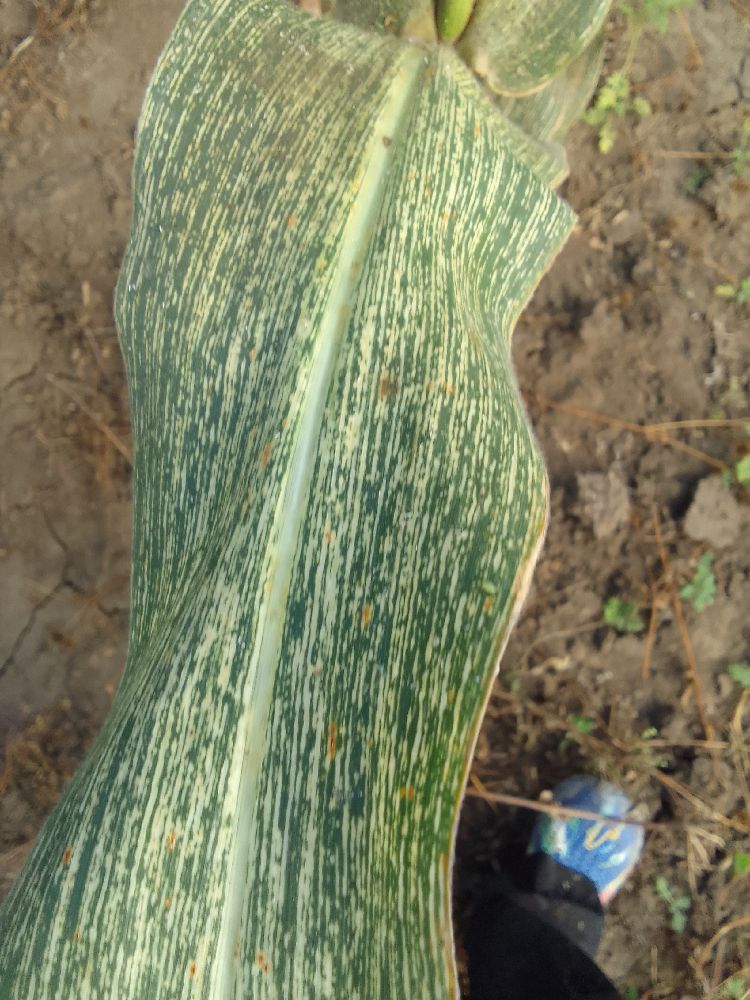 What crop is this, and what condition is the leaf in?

maize, maize streak virus
